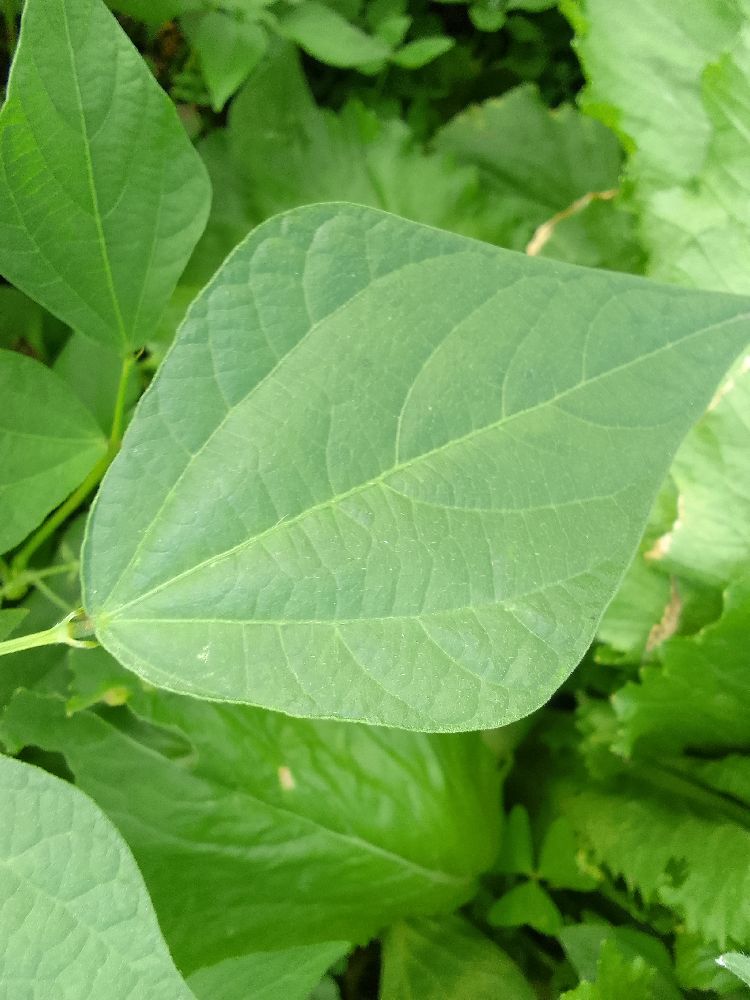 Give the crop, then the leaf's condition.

common bean, healthy
